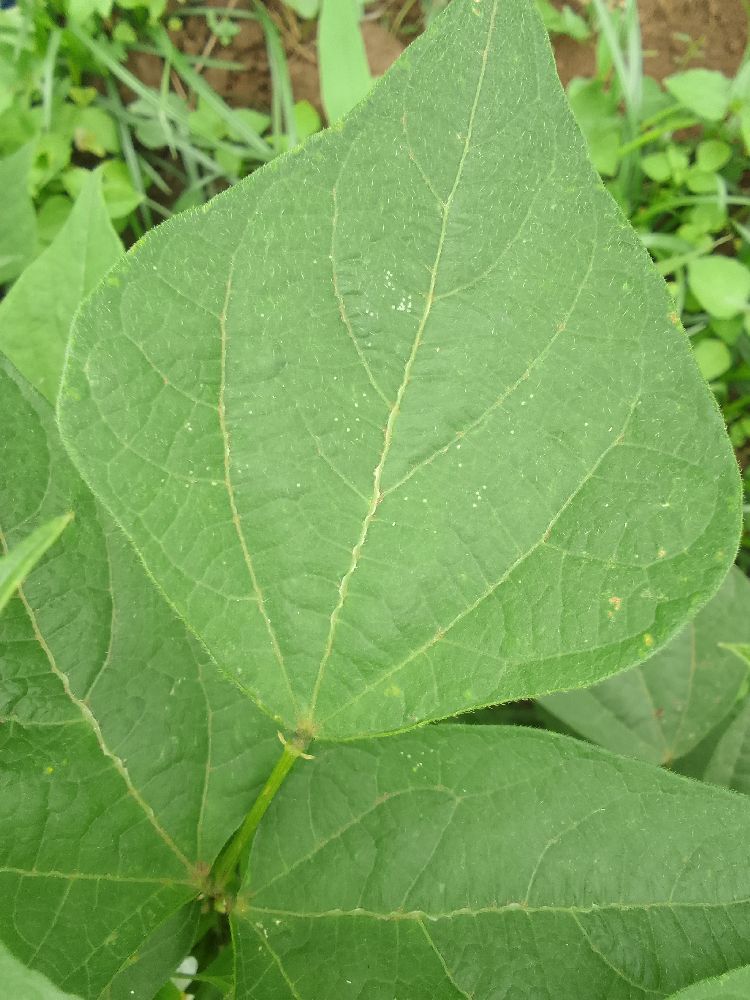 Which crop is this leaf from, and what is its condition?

common bean, healthy
